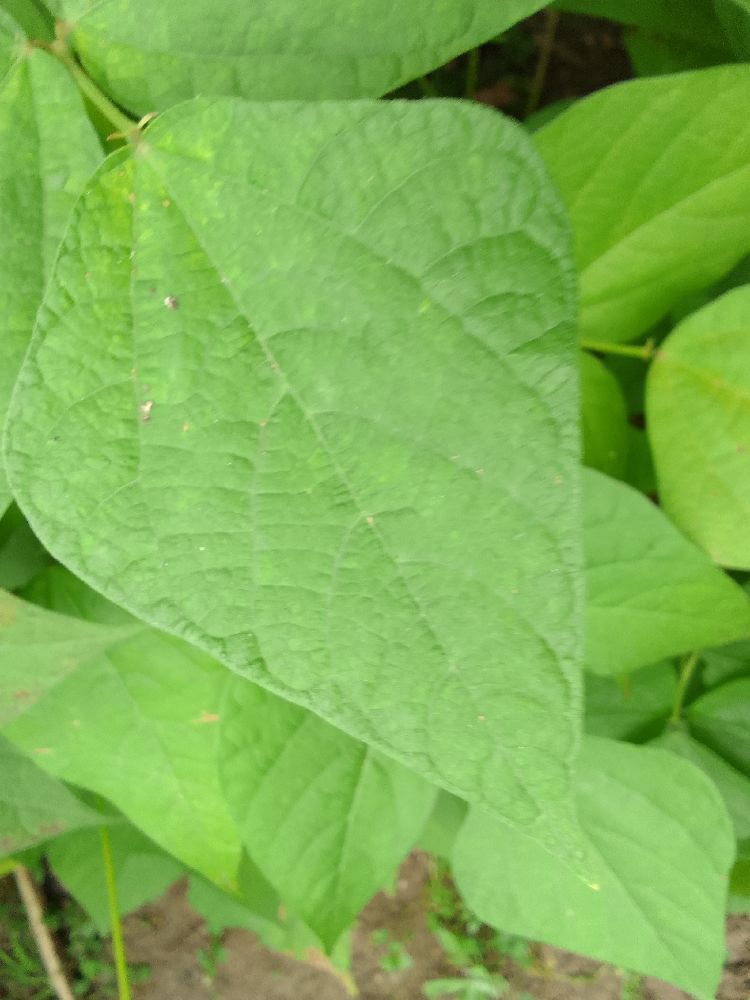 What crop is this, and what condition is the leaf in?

common bean, healthy
